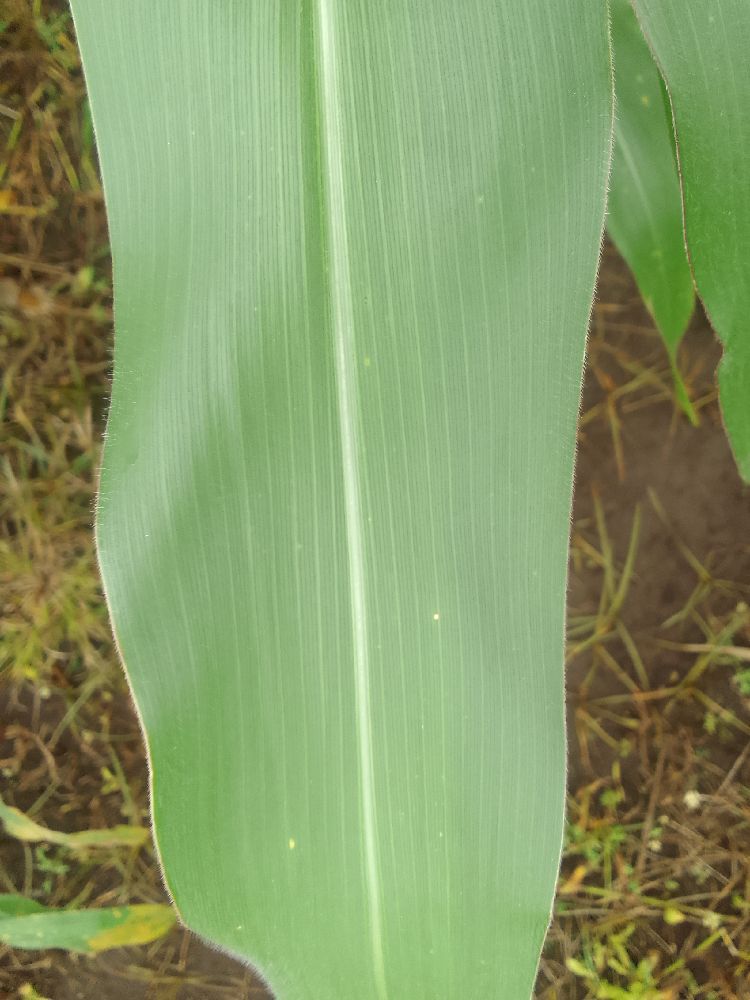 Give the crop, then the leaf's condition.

maize, healthy
